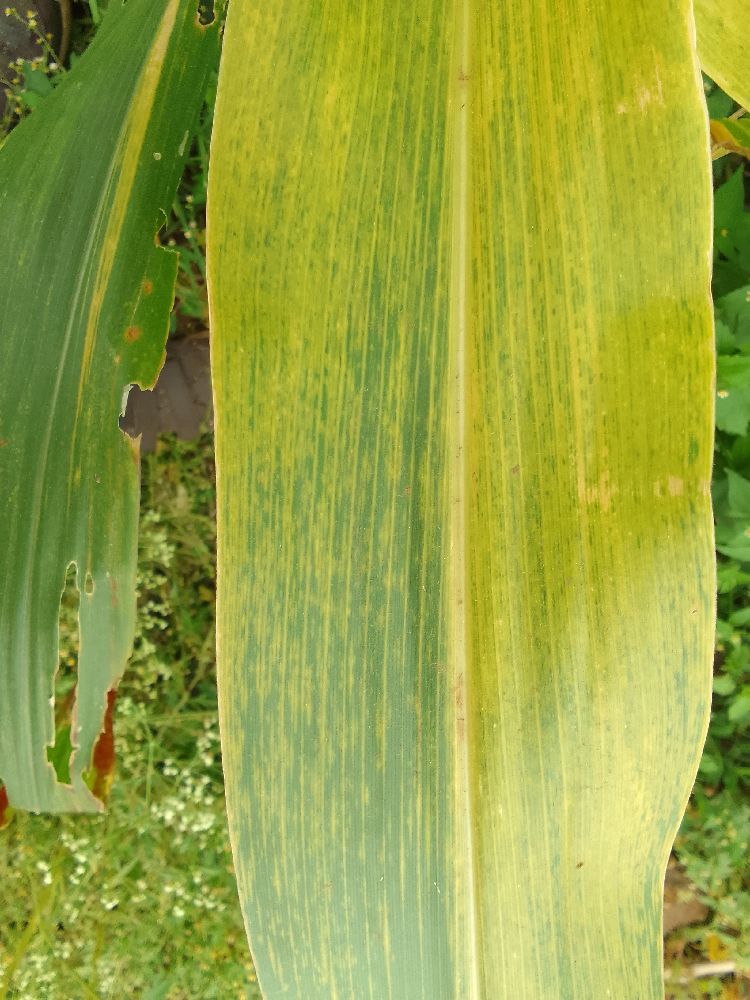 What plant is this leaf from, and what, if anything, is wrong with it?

maize, maize lethal necrosis
